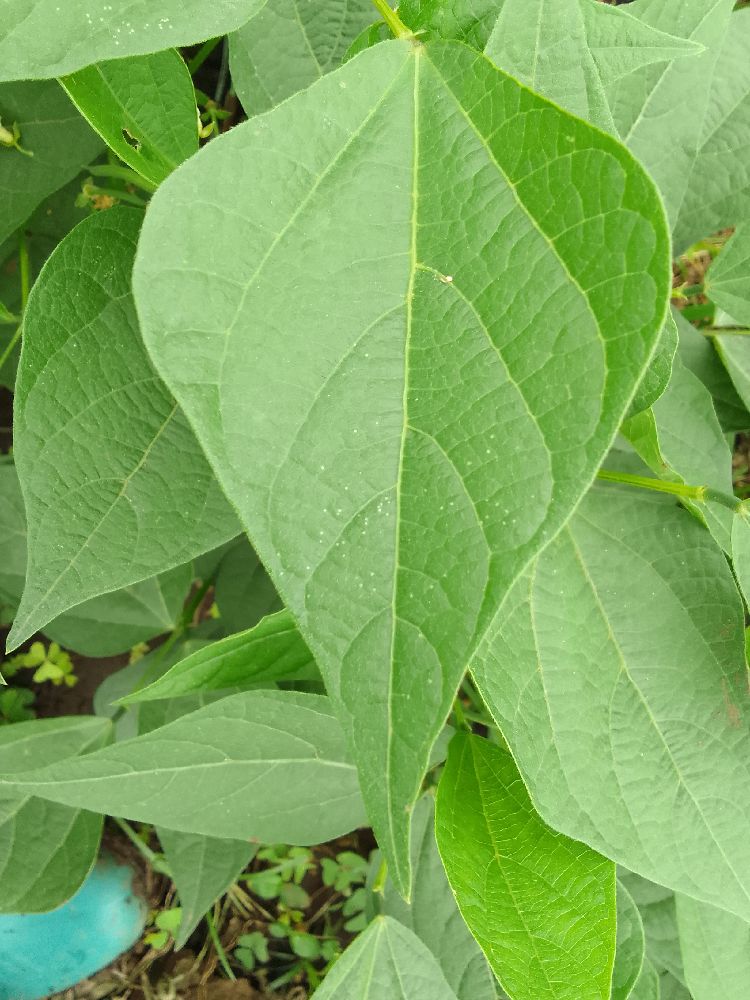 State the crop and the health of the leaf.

common bean, healthy
